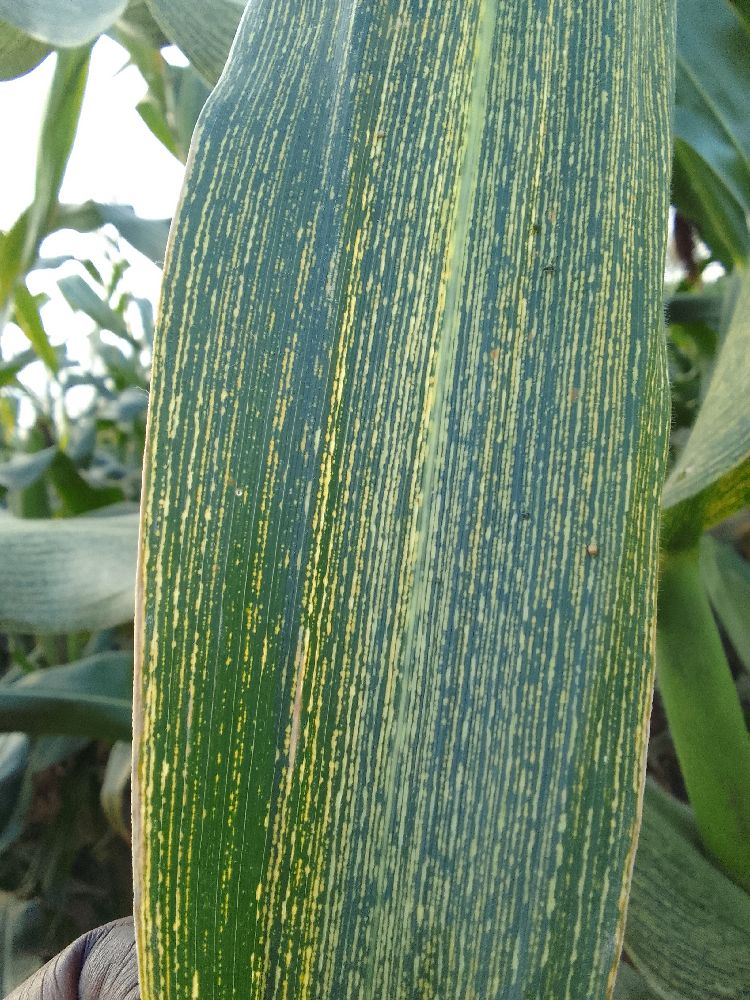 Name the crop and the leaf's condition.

maize, maize streak virus
